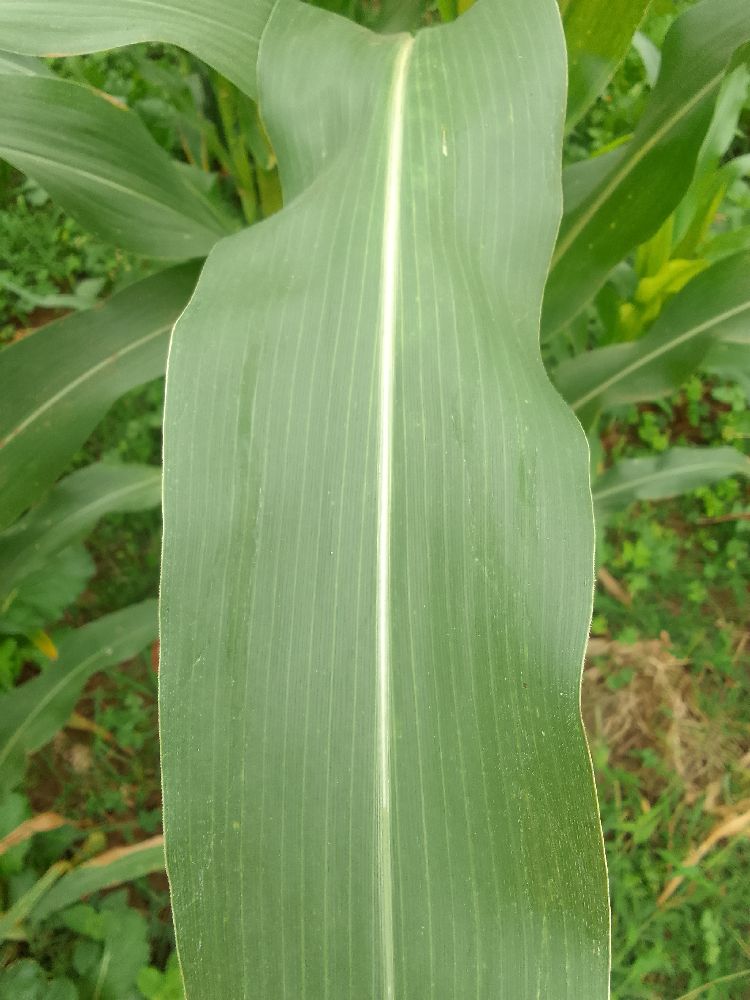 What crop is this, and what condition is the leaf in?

maize, healthy
